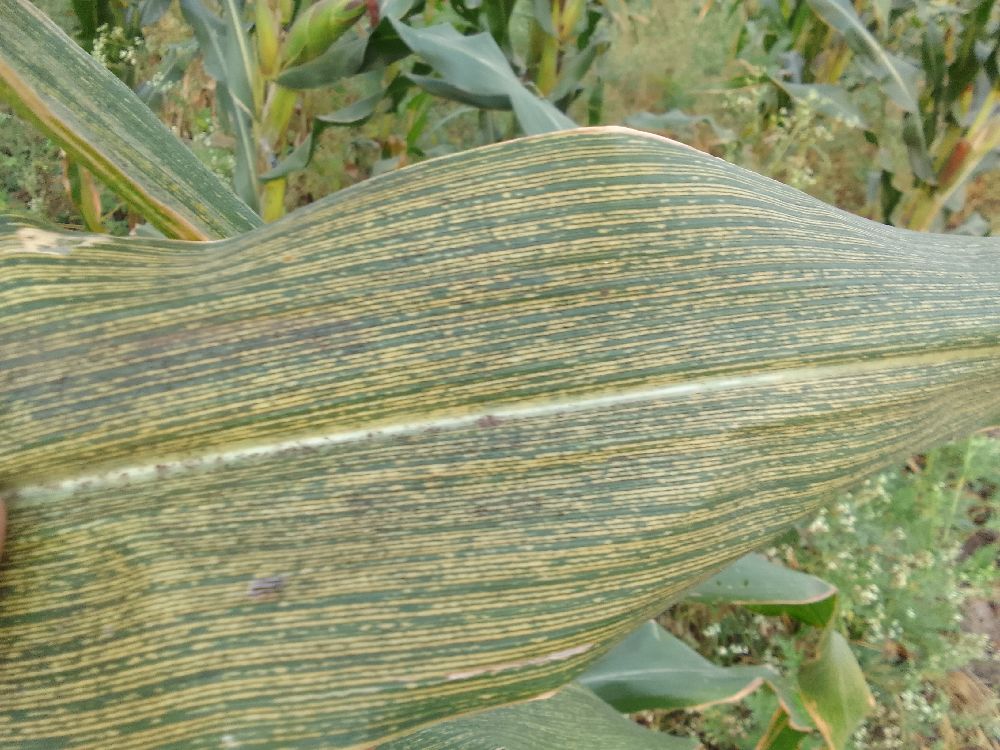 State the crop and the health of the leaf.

maize, maize streak virus
